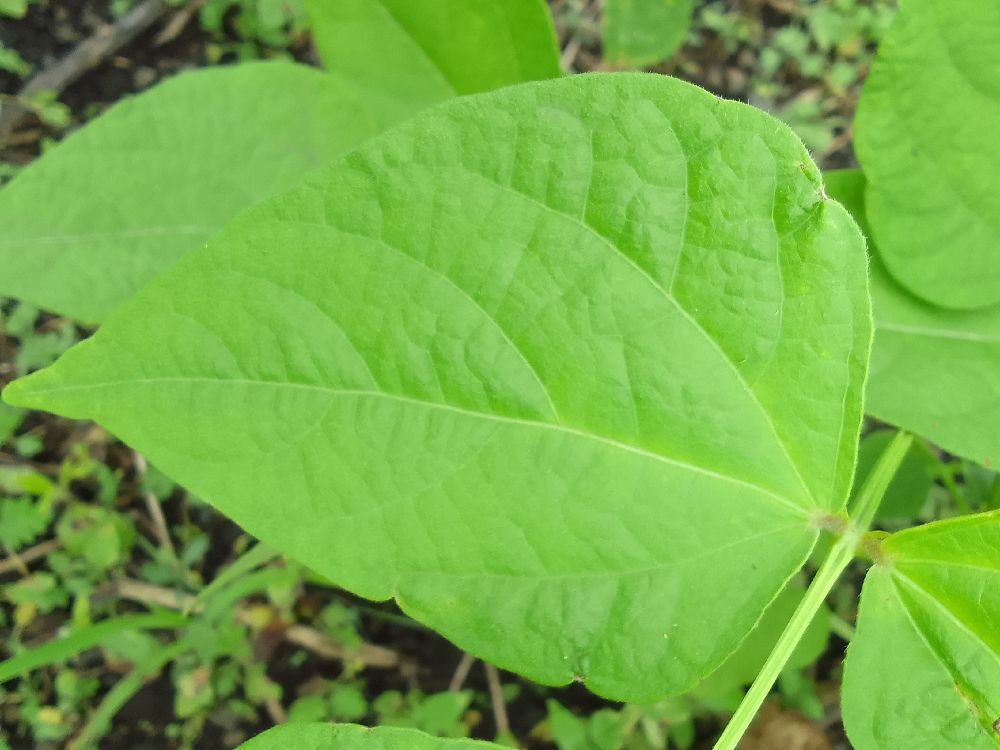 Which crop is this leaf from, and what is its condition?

common bean, healthy
